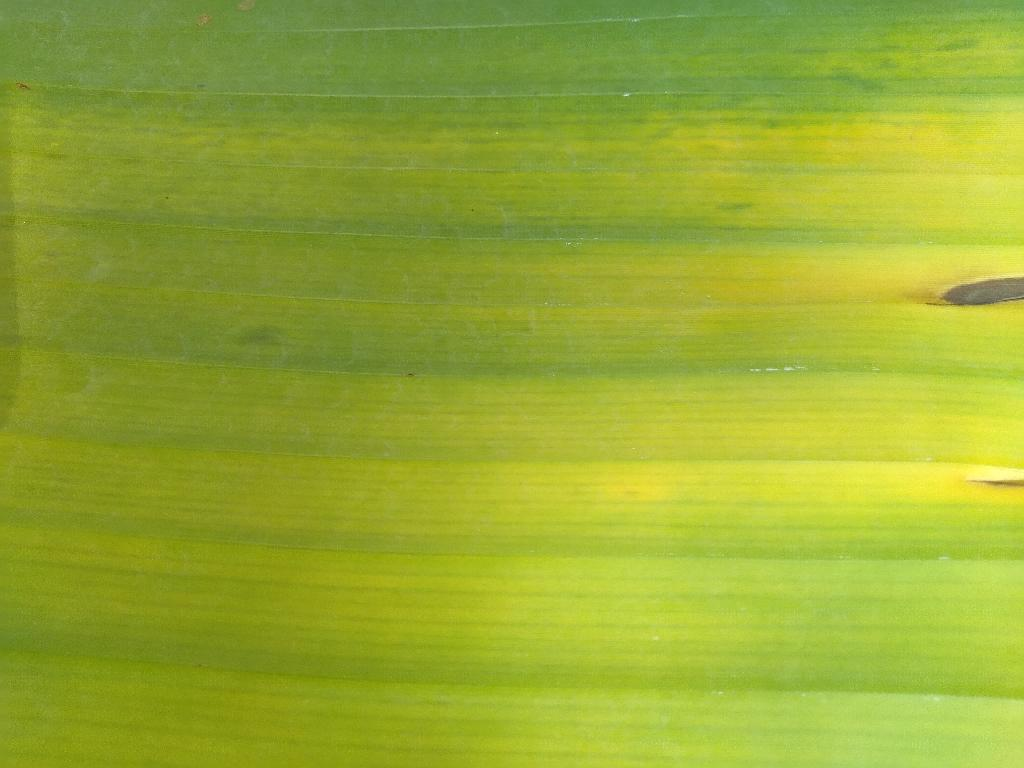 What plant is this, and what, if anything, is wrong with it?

banana, fusarium wilt race 1
